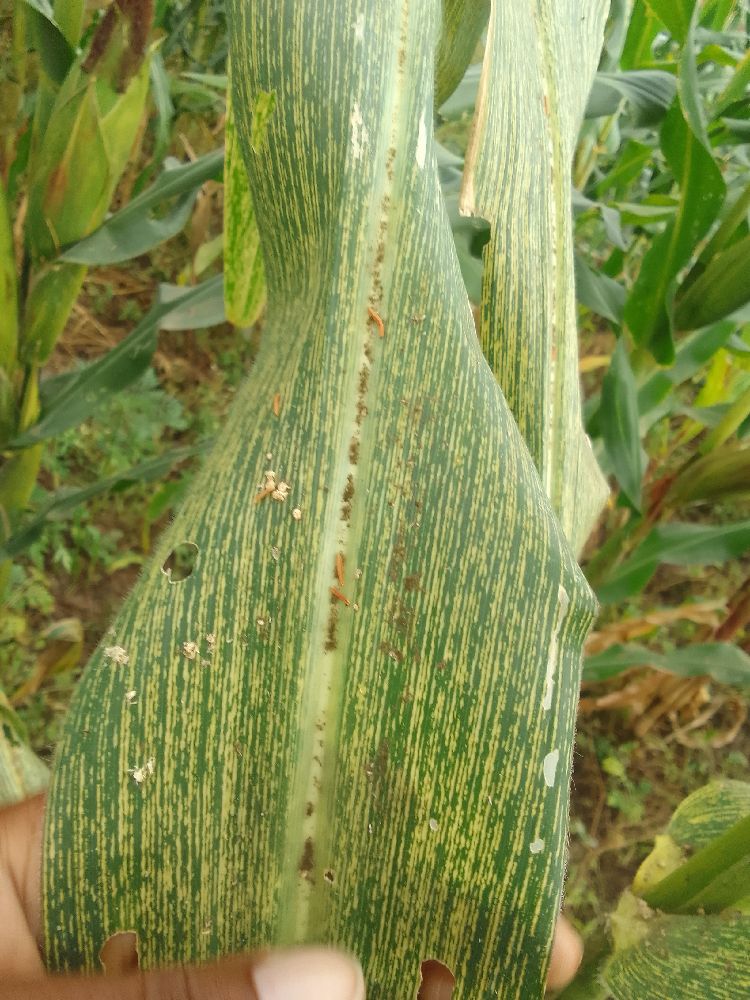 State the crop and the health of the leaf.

maize, maize streak virus
